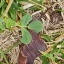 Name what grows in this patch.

unstructured weed
